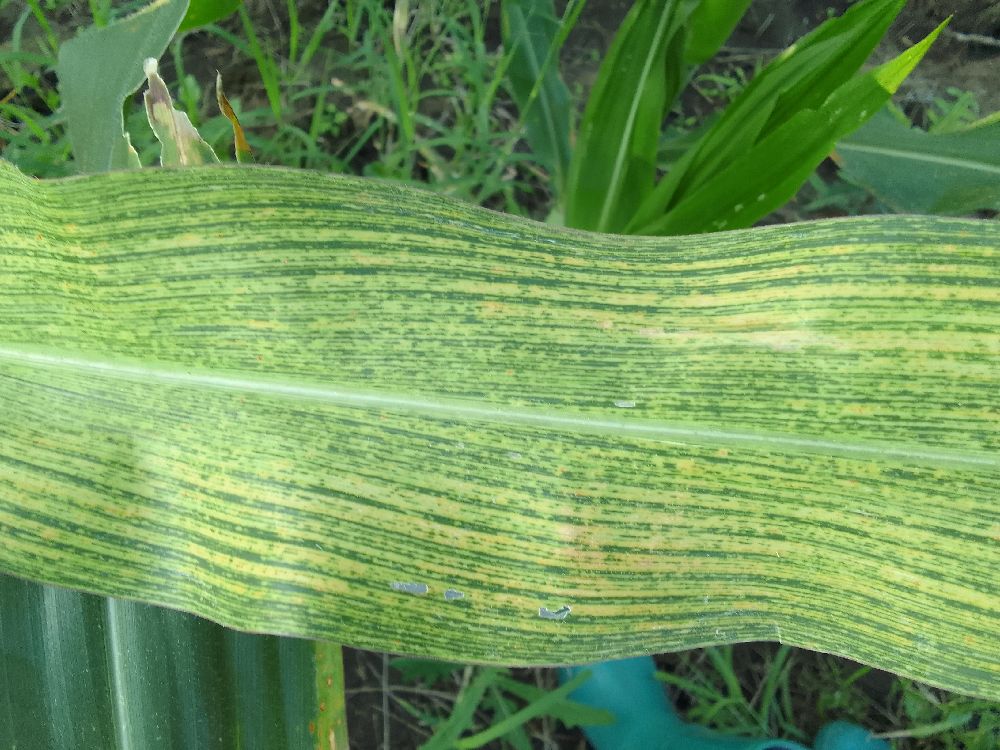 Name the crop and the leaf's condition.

maize, maize streak virus
